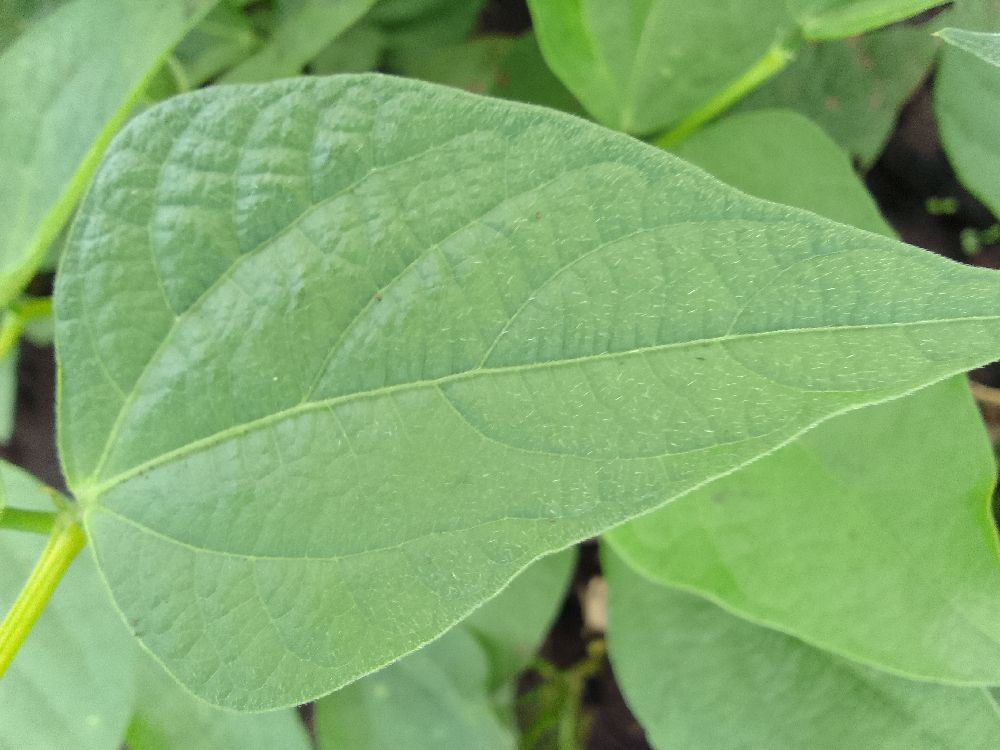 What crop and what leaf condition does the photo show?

common bean, healthy
